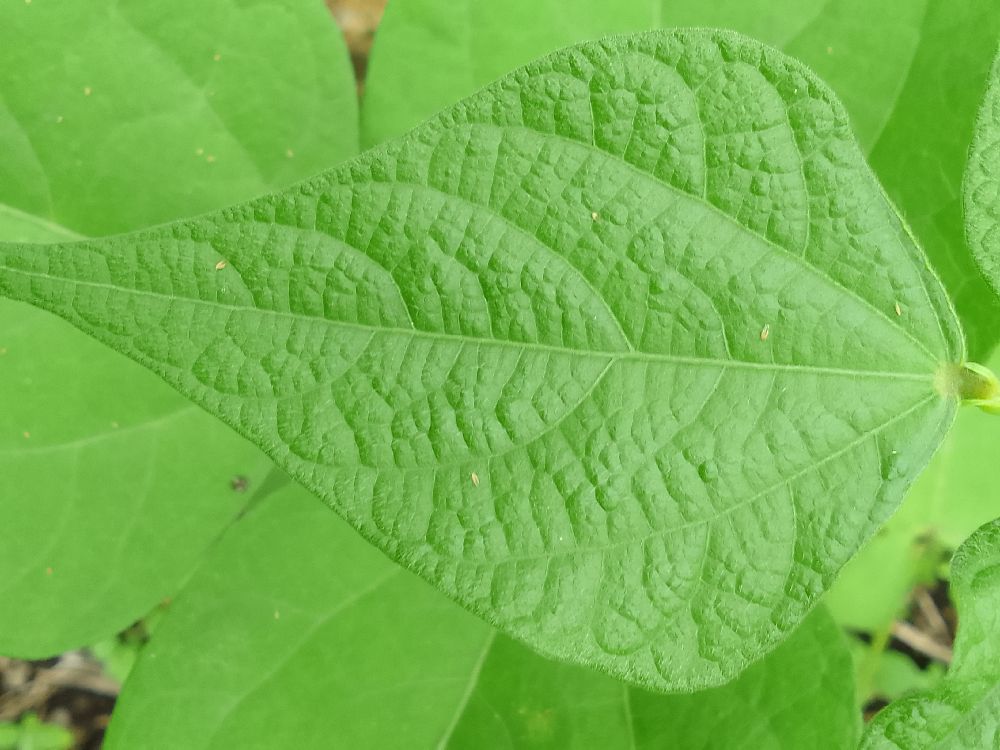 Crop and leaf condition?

common bean, healthy
